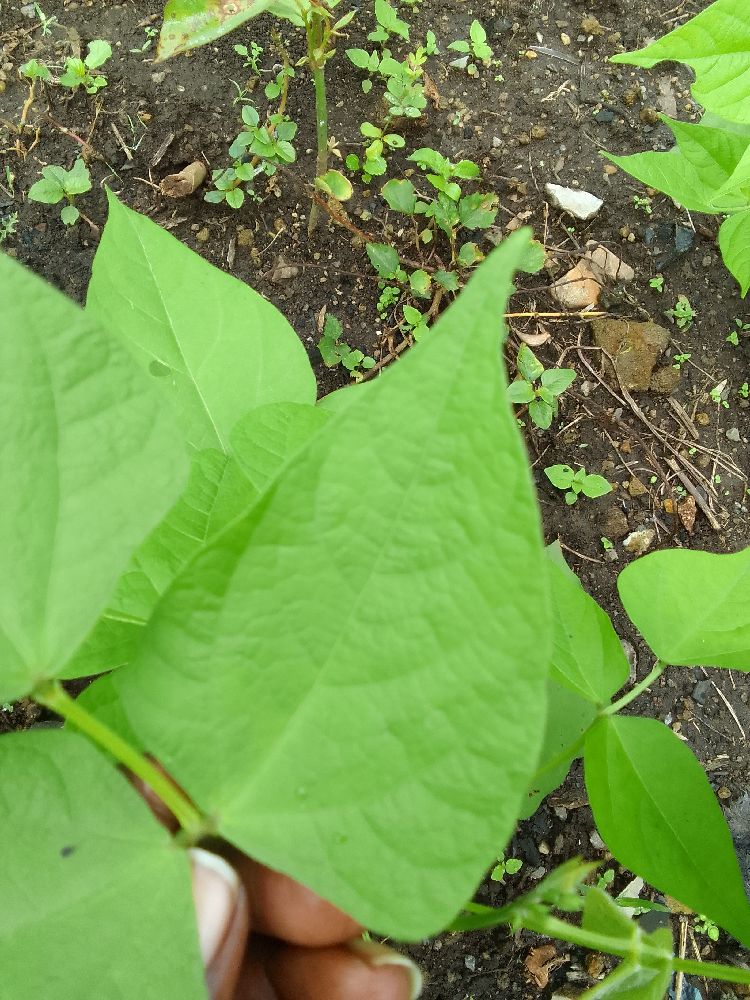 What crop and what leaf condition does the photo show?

common bean, healthy
